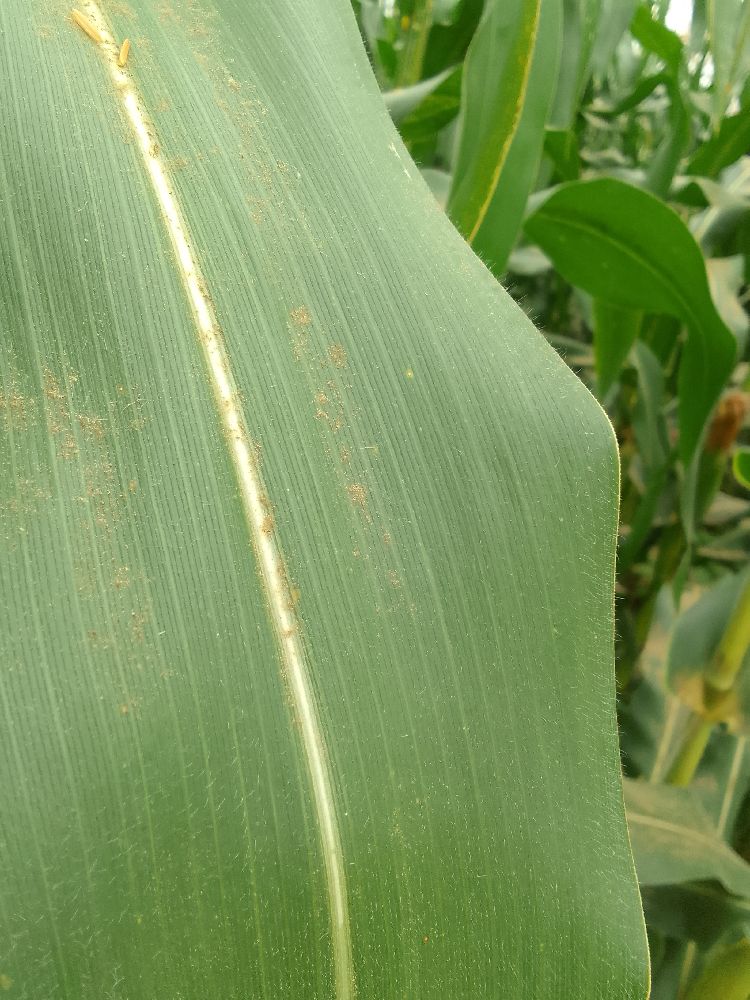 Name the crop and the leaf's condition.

maize, healthy
